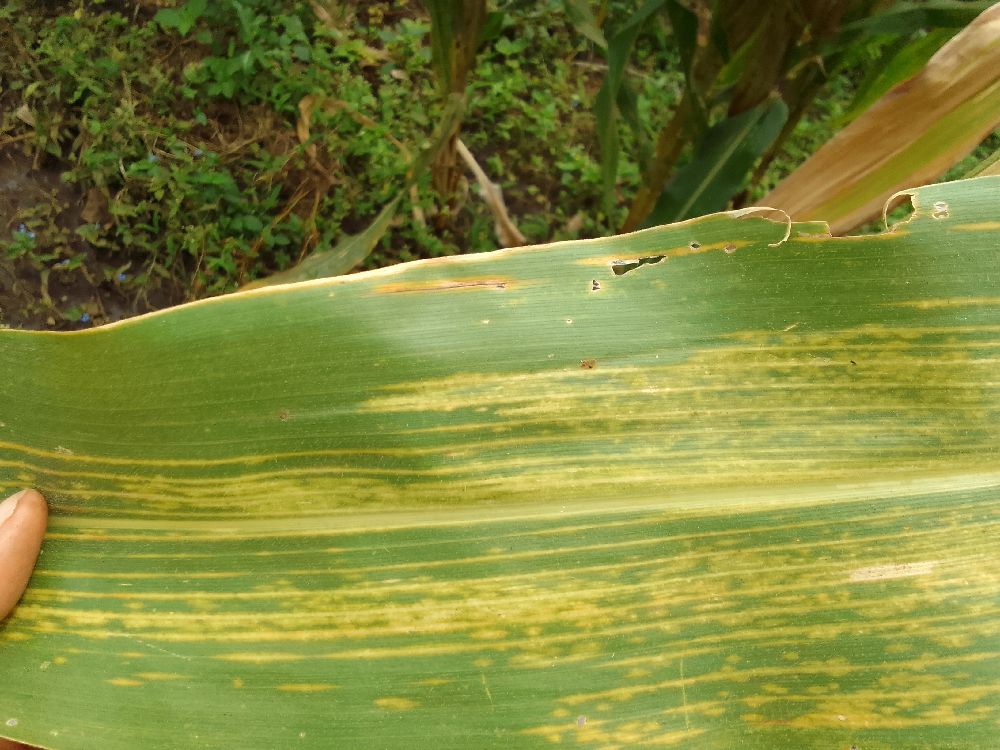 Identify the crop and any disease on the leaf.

maize, maize lethal necrosis
